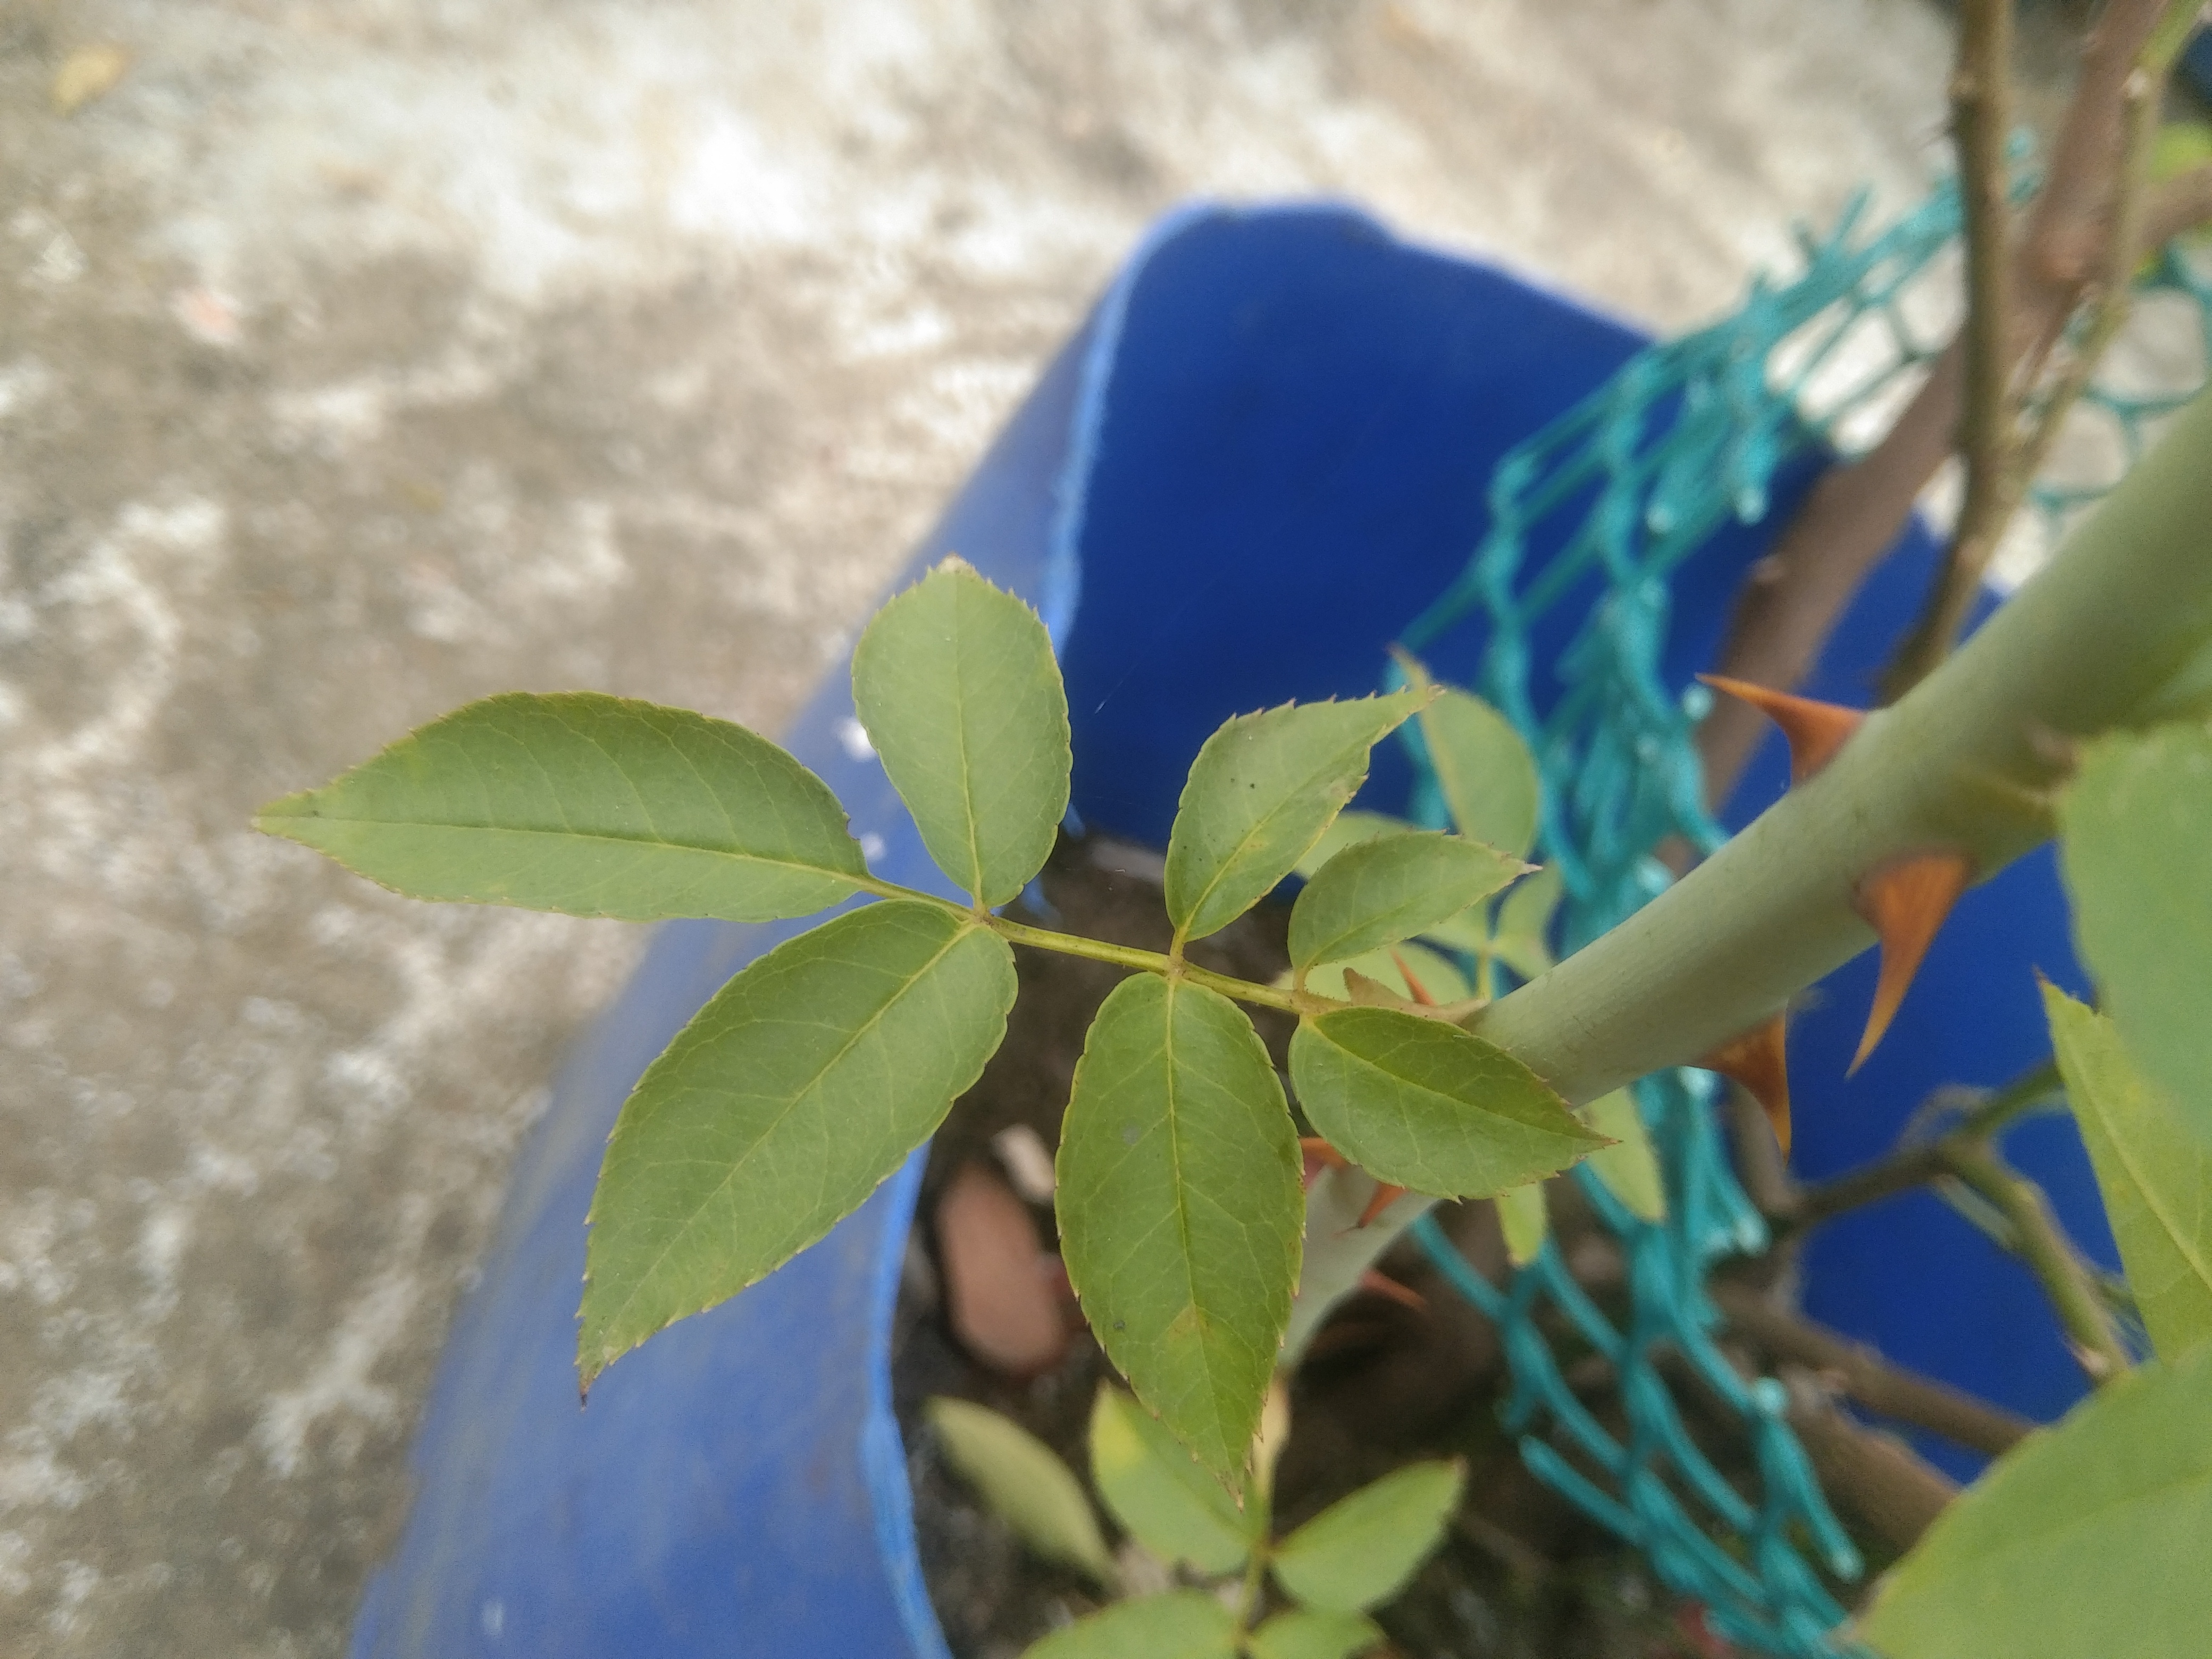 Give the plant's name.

rose
